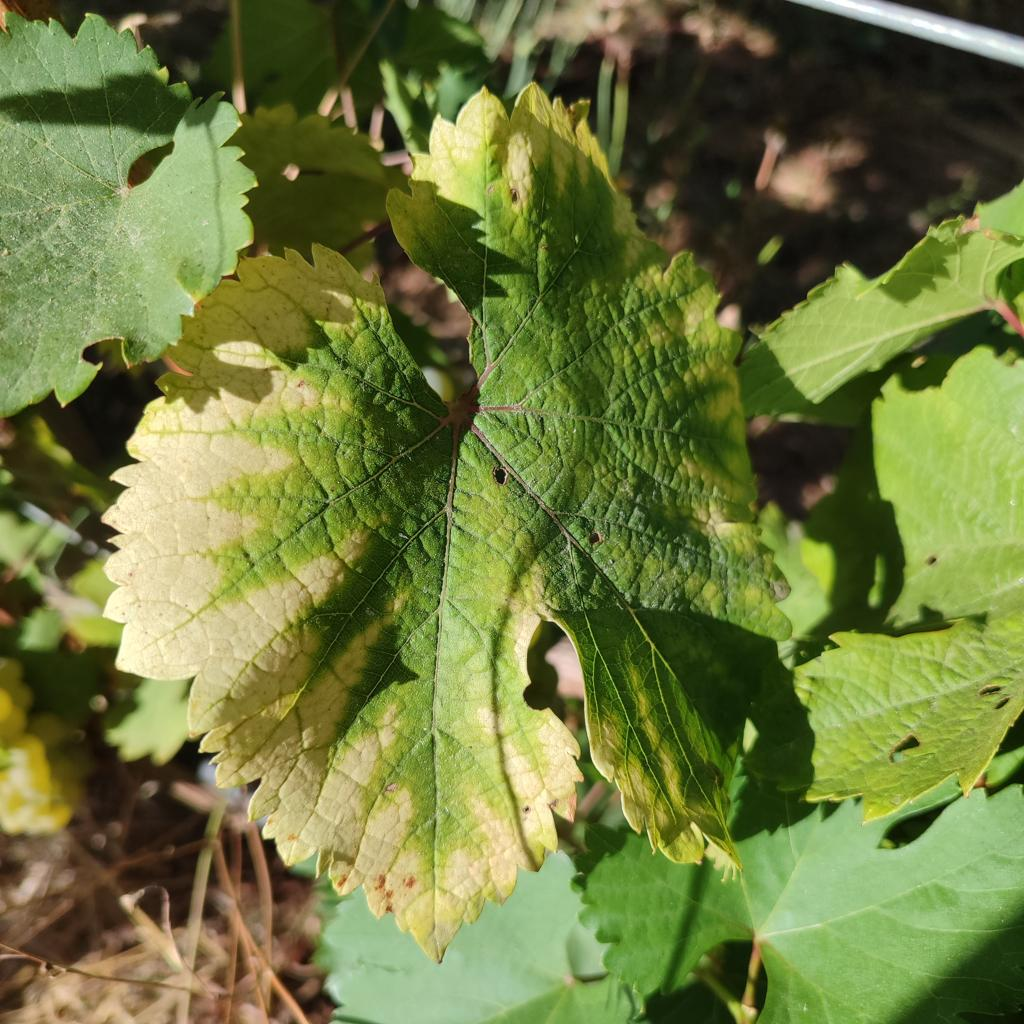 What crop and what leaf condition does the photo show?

grapevine, esca complex
